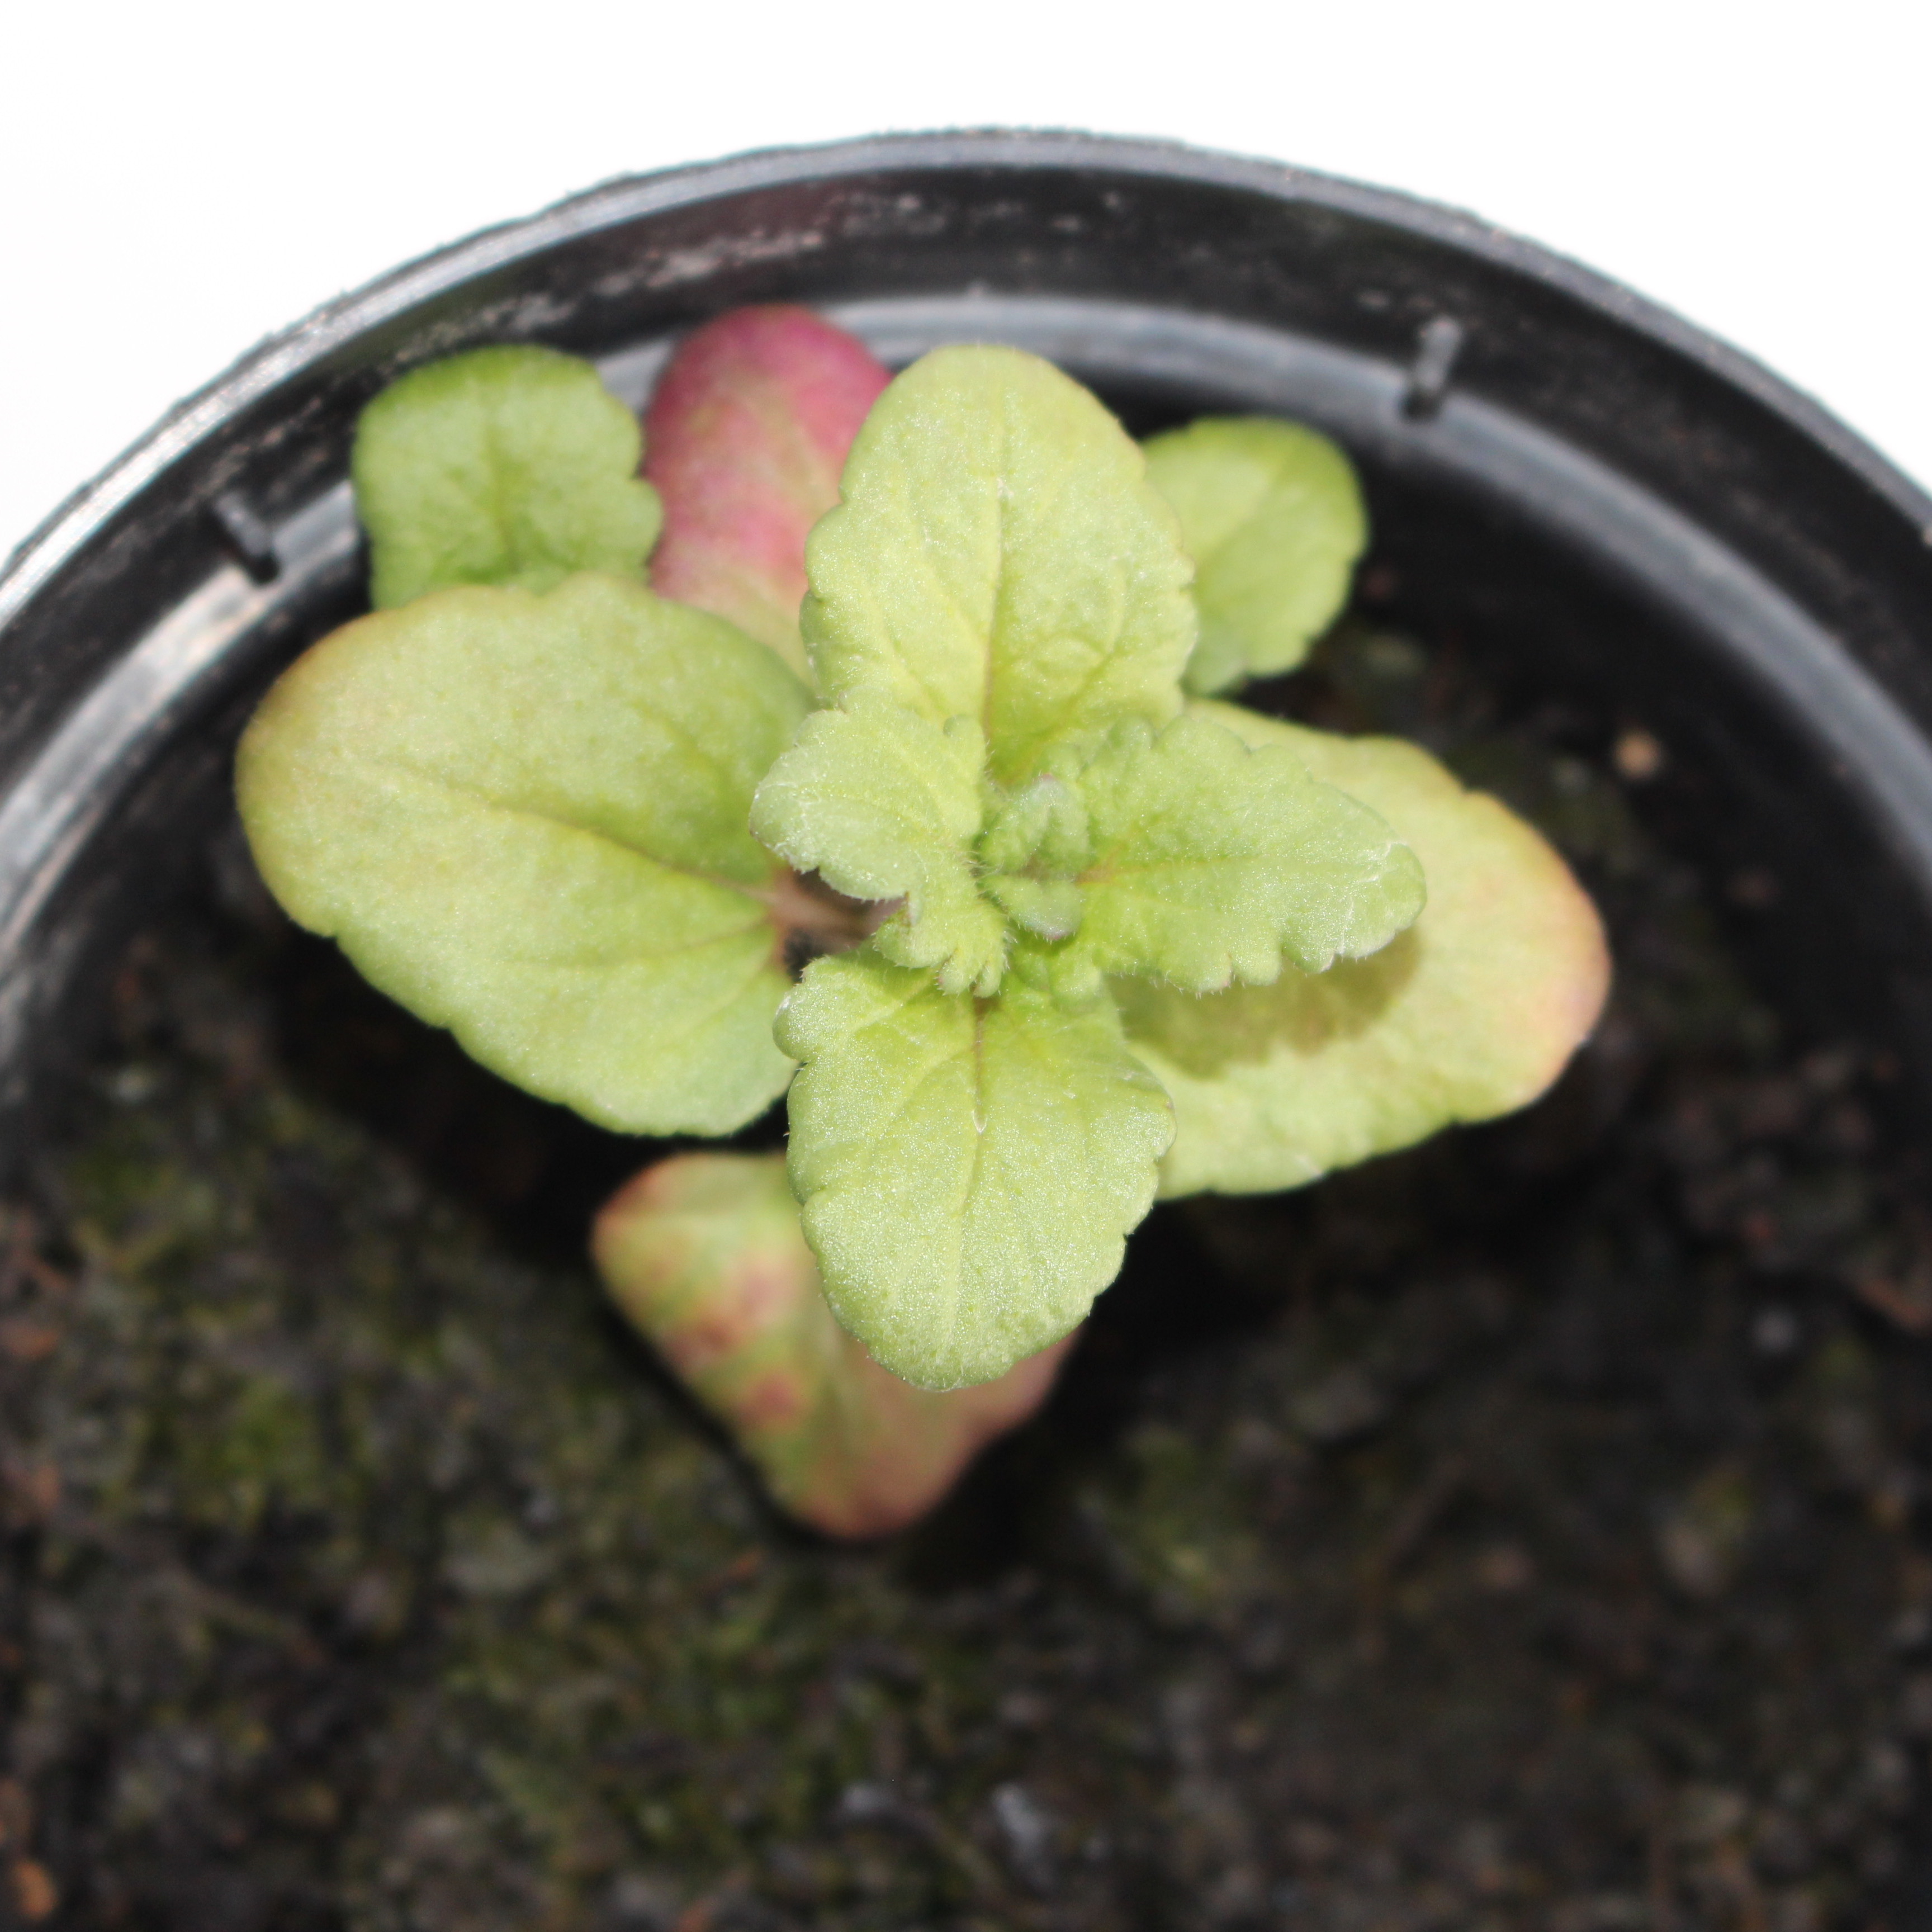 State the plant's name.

Veronica persica
